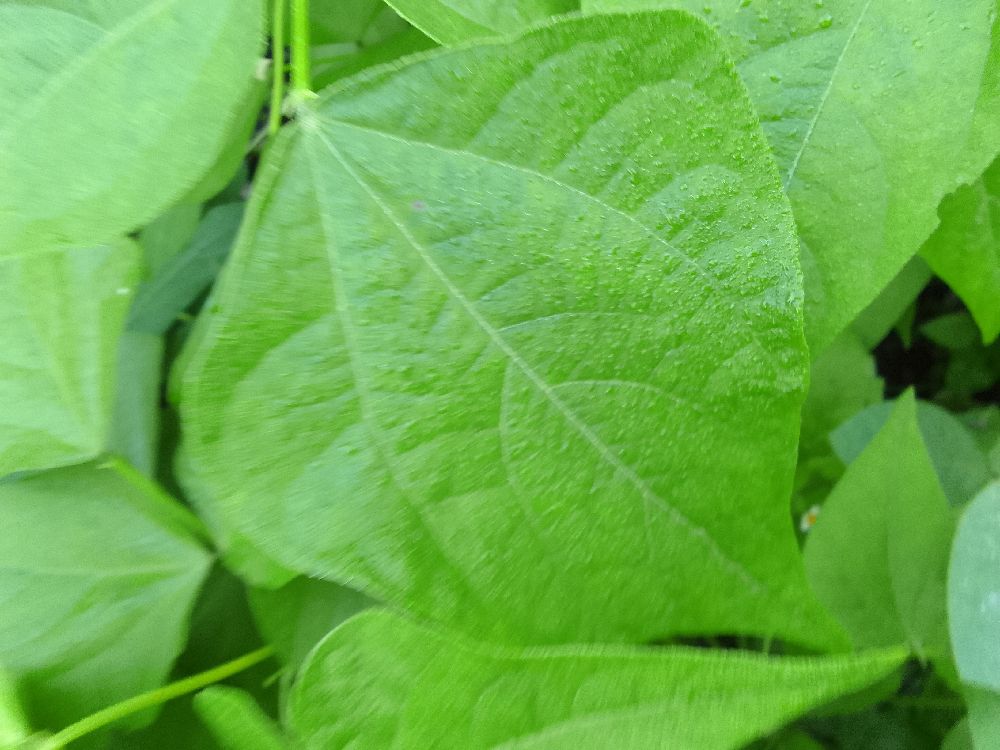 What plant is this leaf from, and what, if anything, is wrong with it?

common bean, healthy
